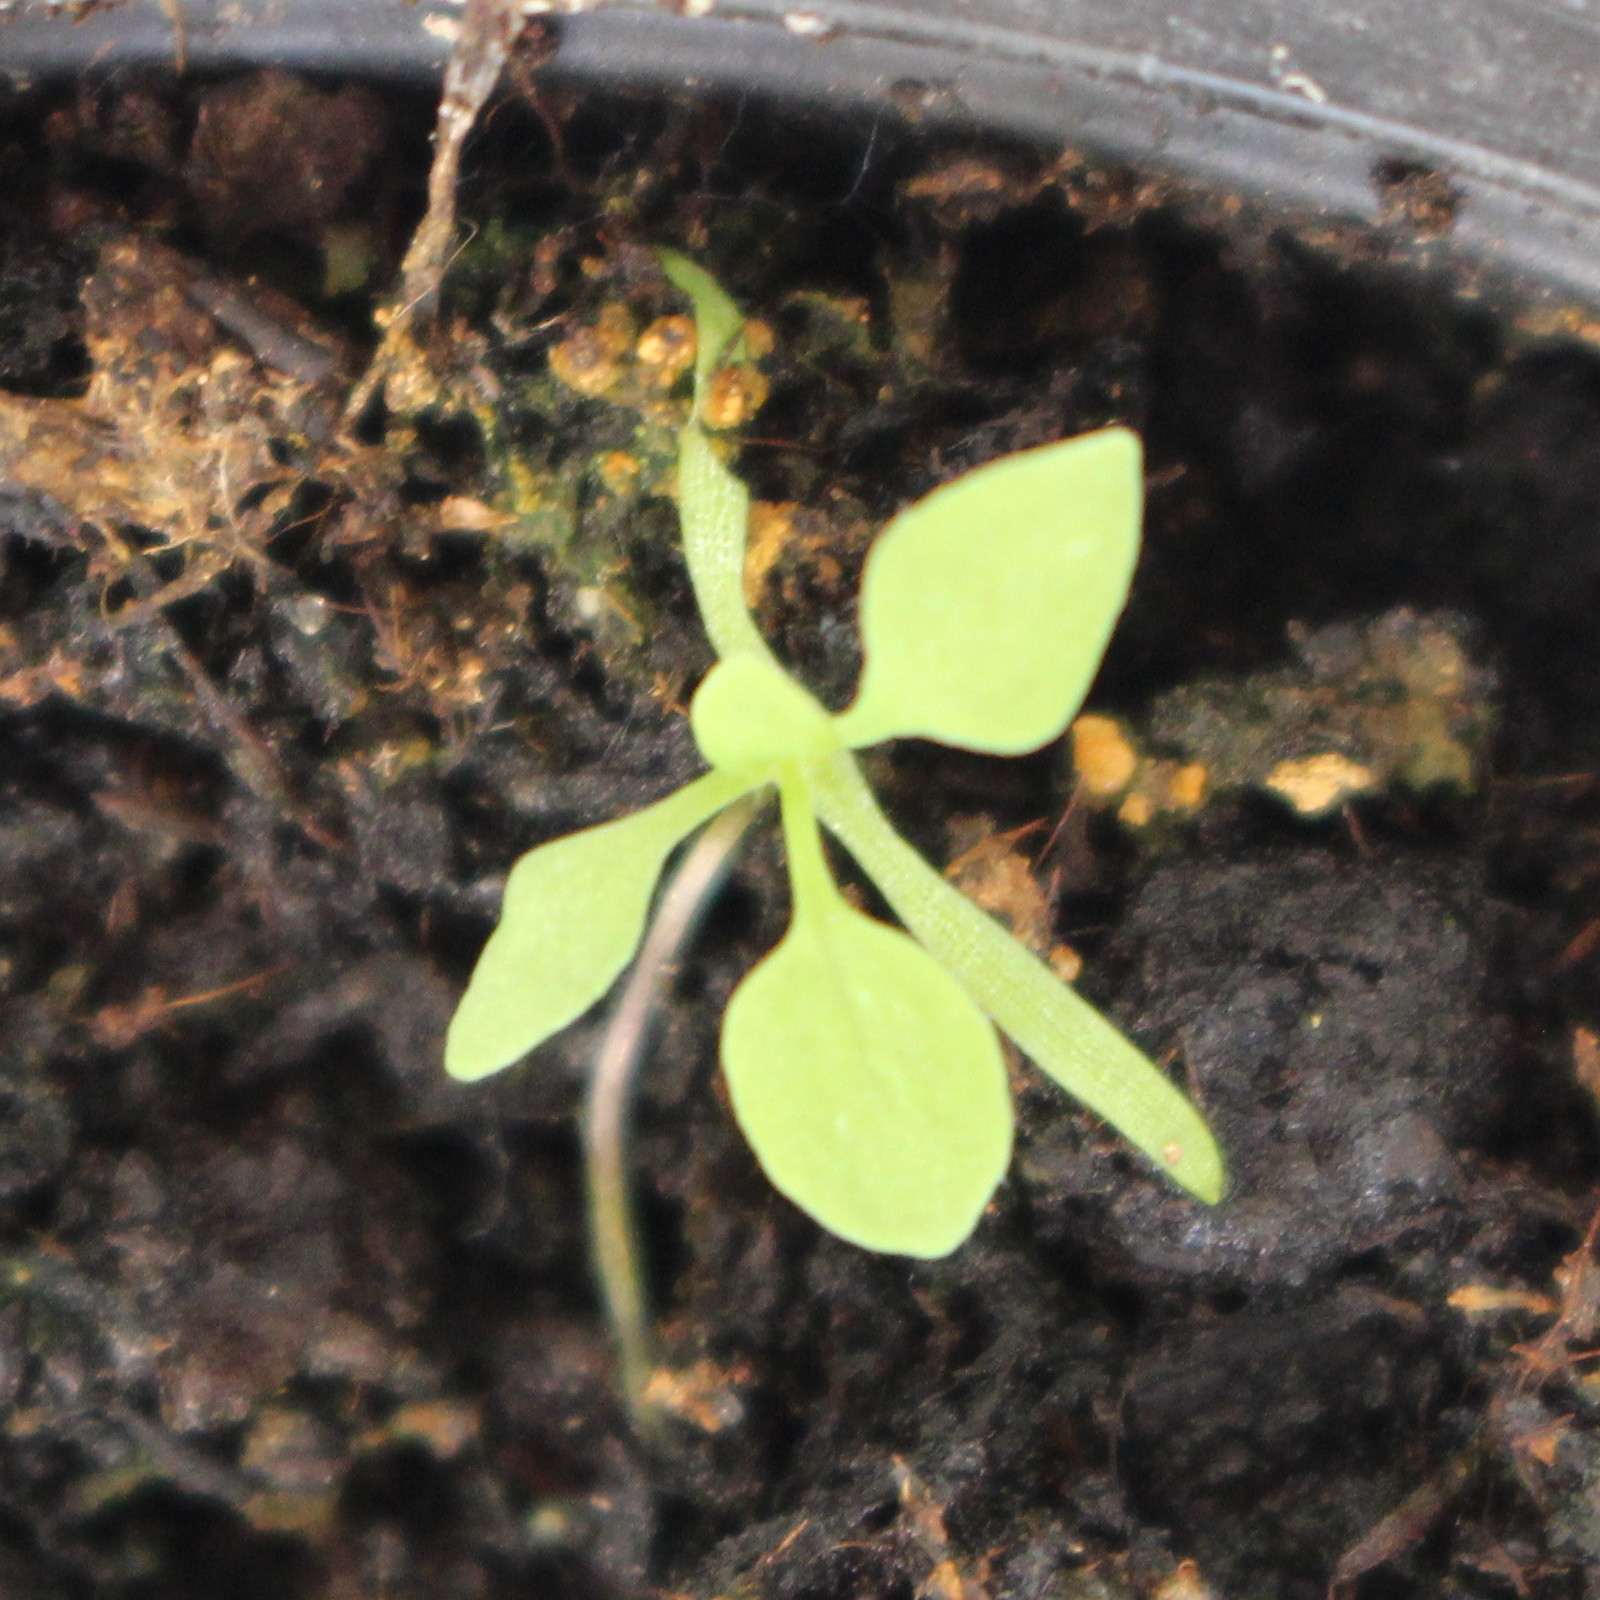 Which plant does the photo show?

Papaver rhoeas
